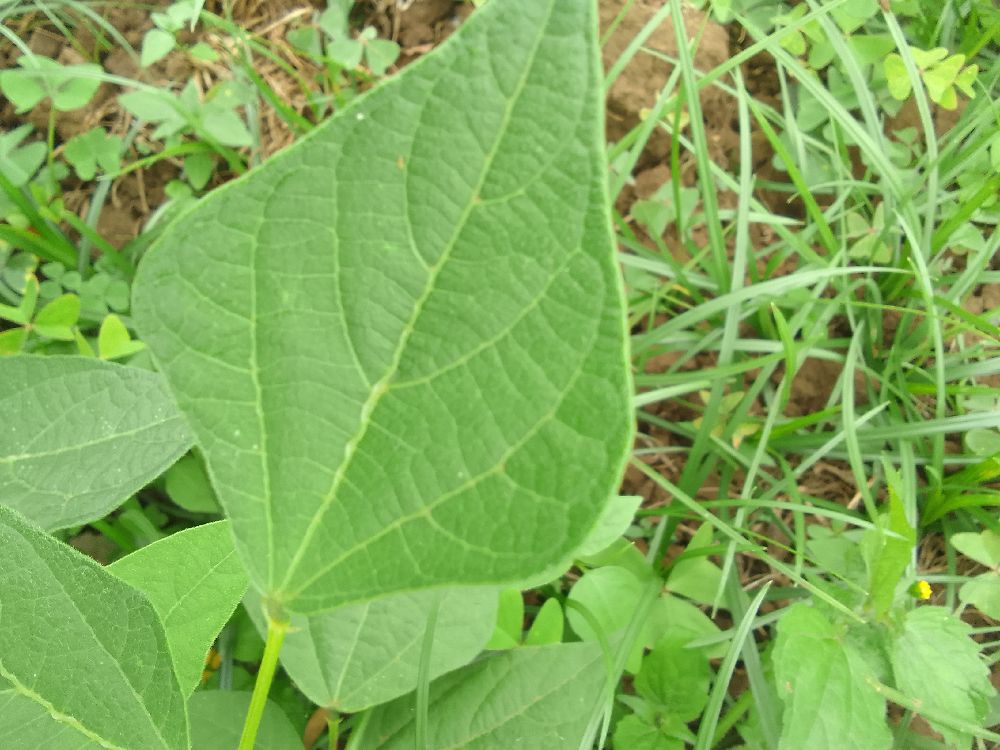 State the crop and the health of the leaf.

common bean, healthy
